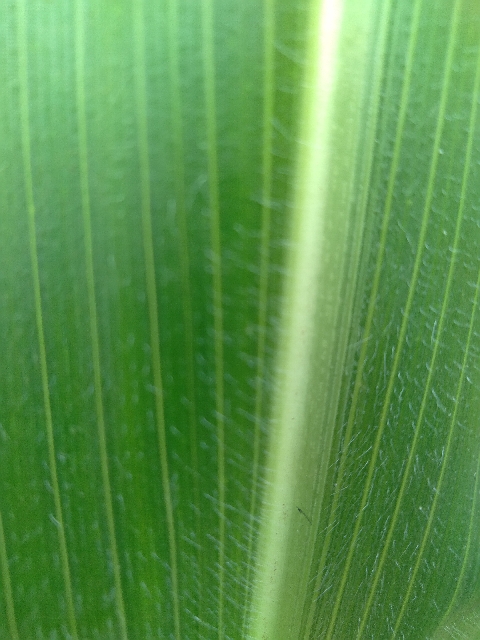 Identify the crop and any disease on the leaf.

maize, healthy
